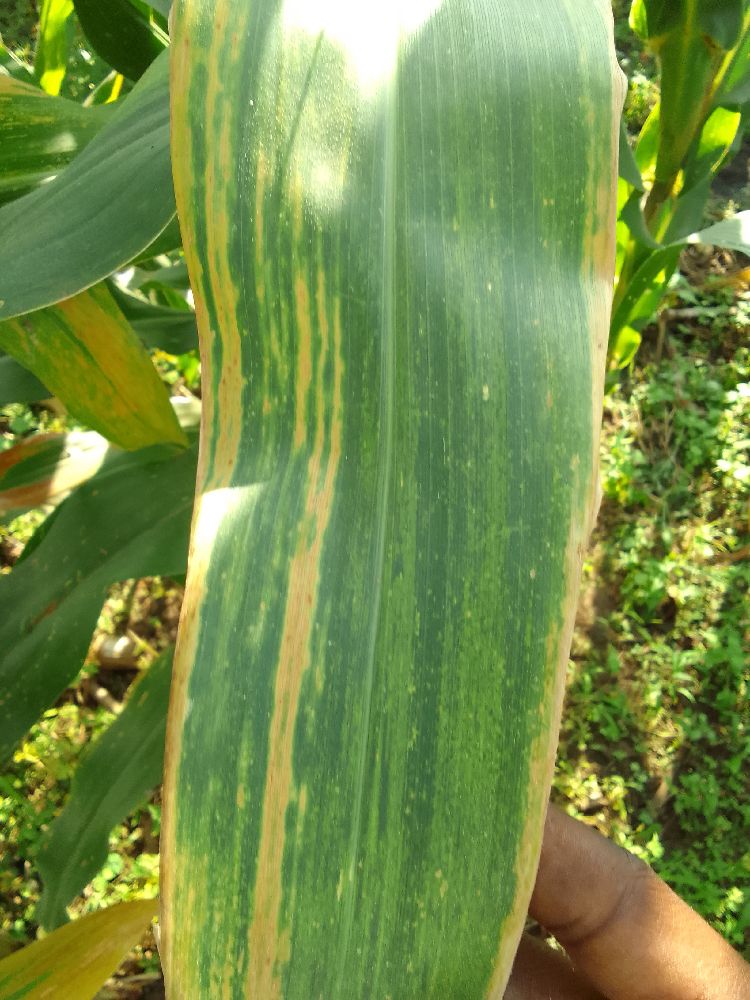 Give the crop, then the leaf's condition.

maize, maize lethal necrosis
